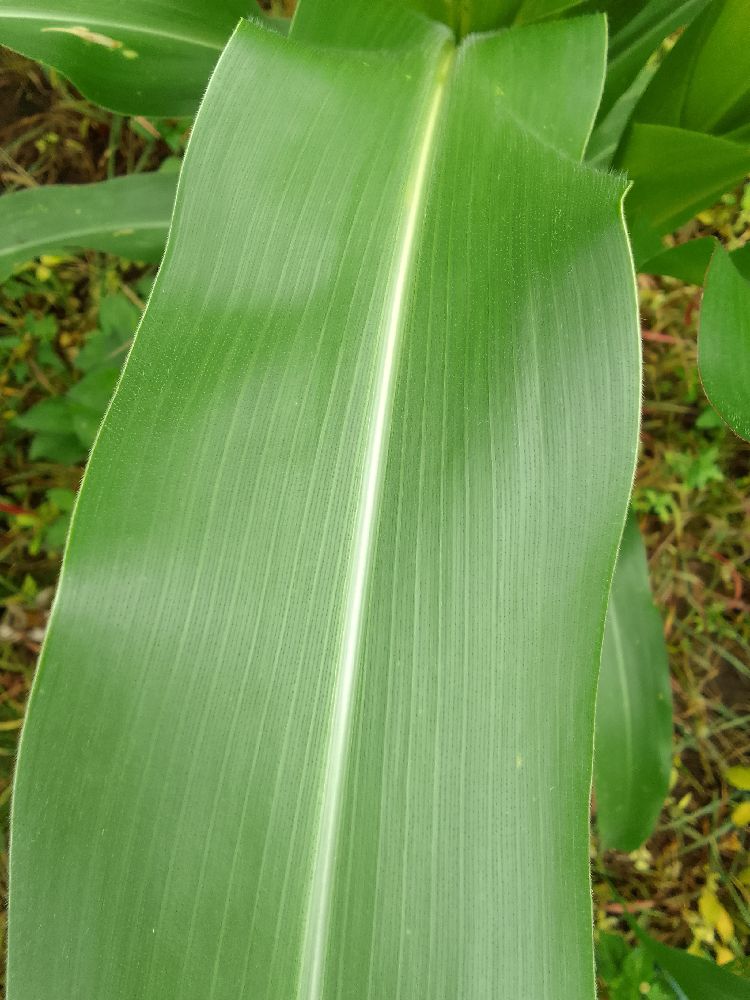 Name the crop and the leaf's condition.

maize, healthy
